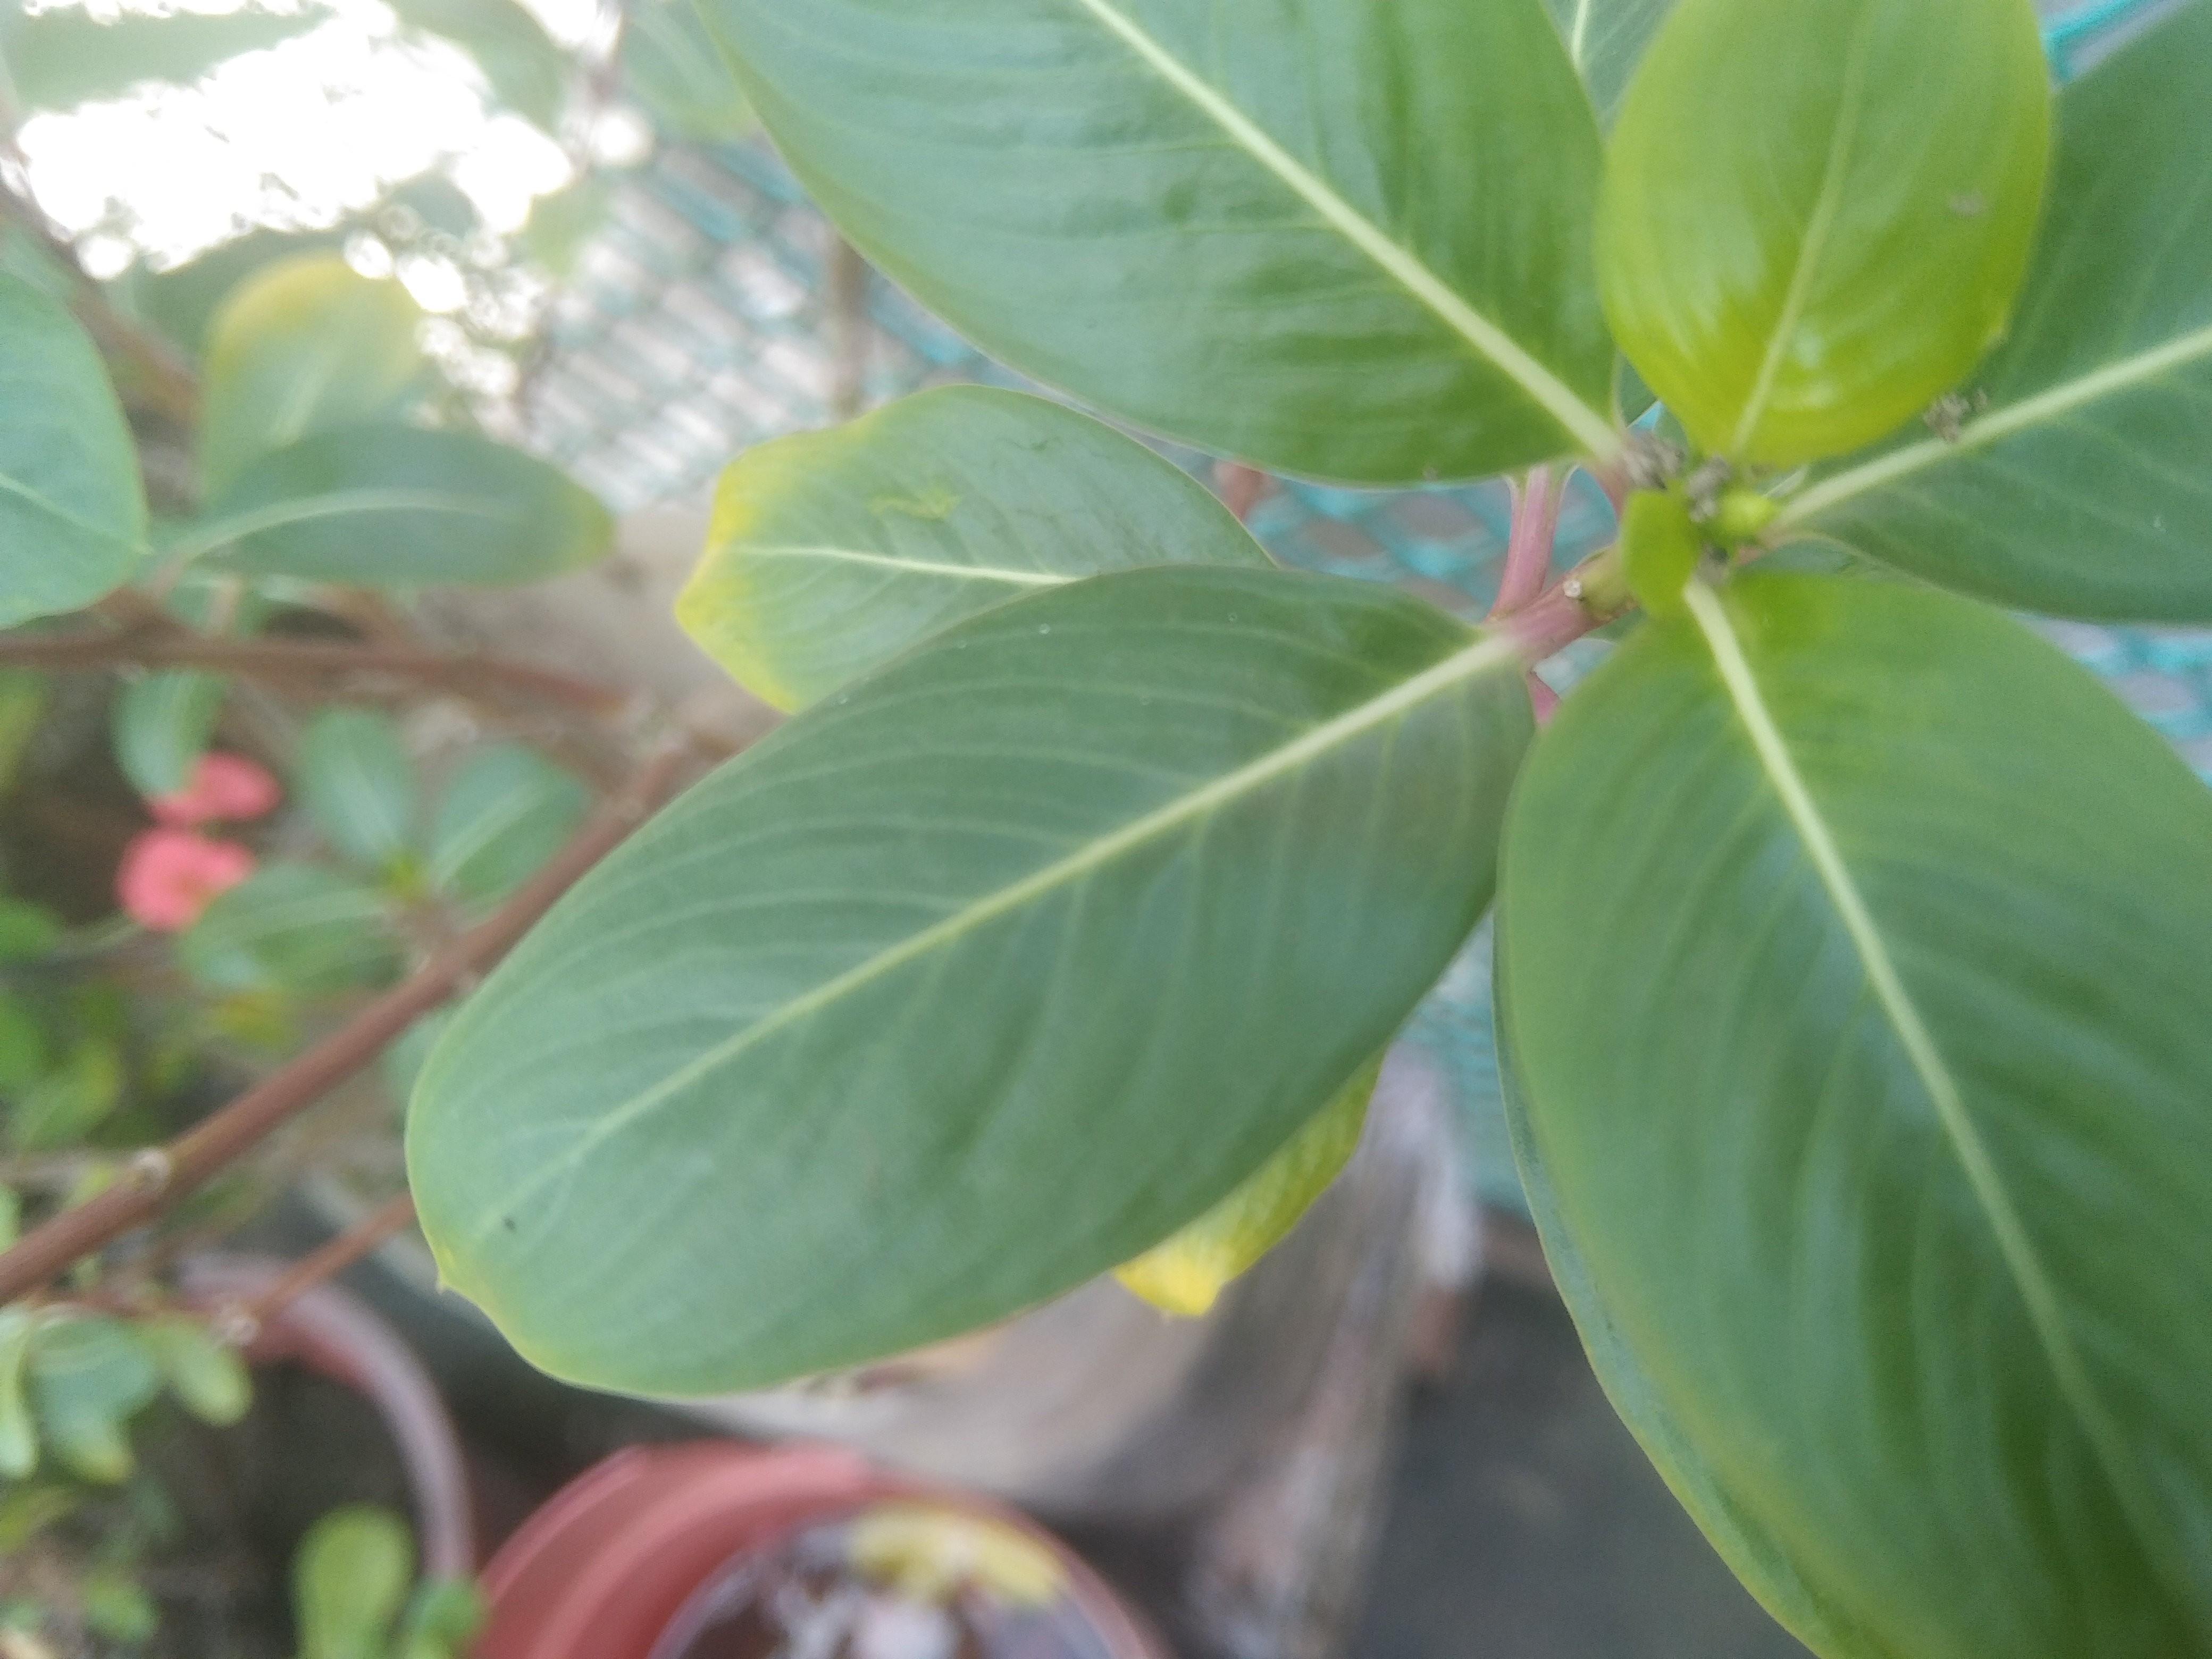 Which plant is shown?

rose periwinkle
